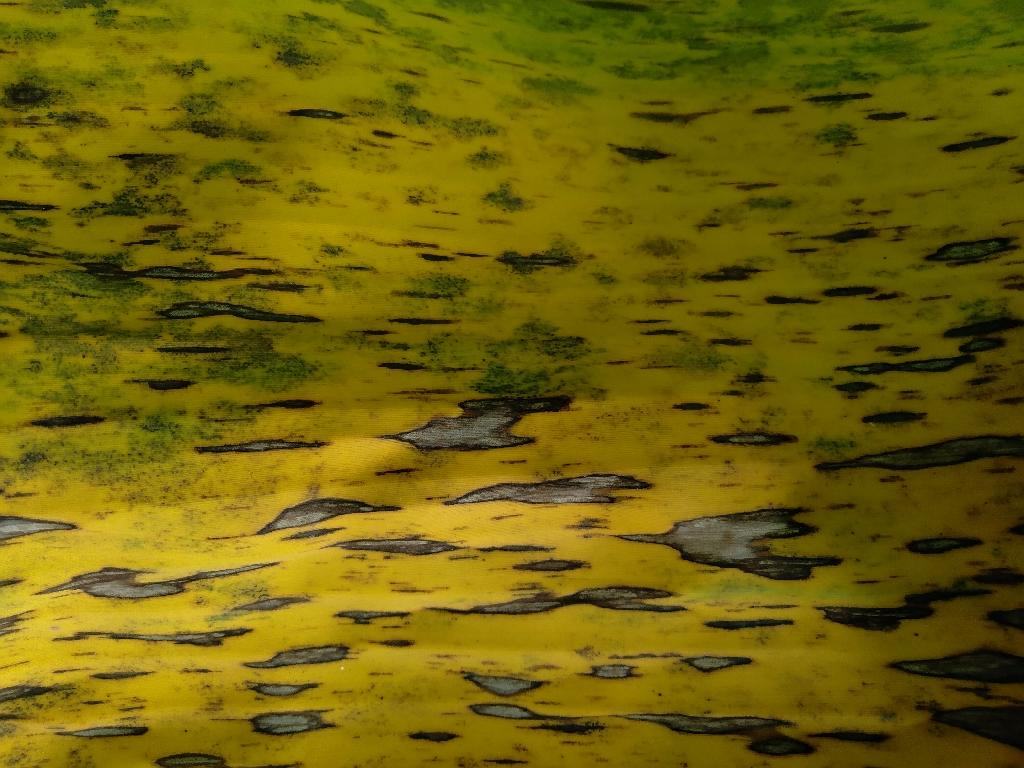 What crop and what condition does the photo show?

banana, black sigatoka
